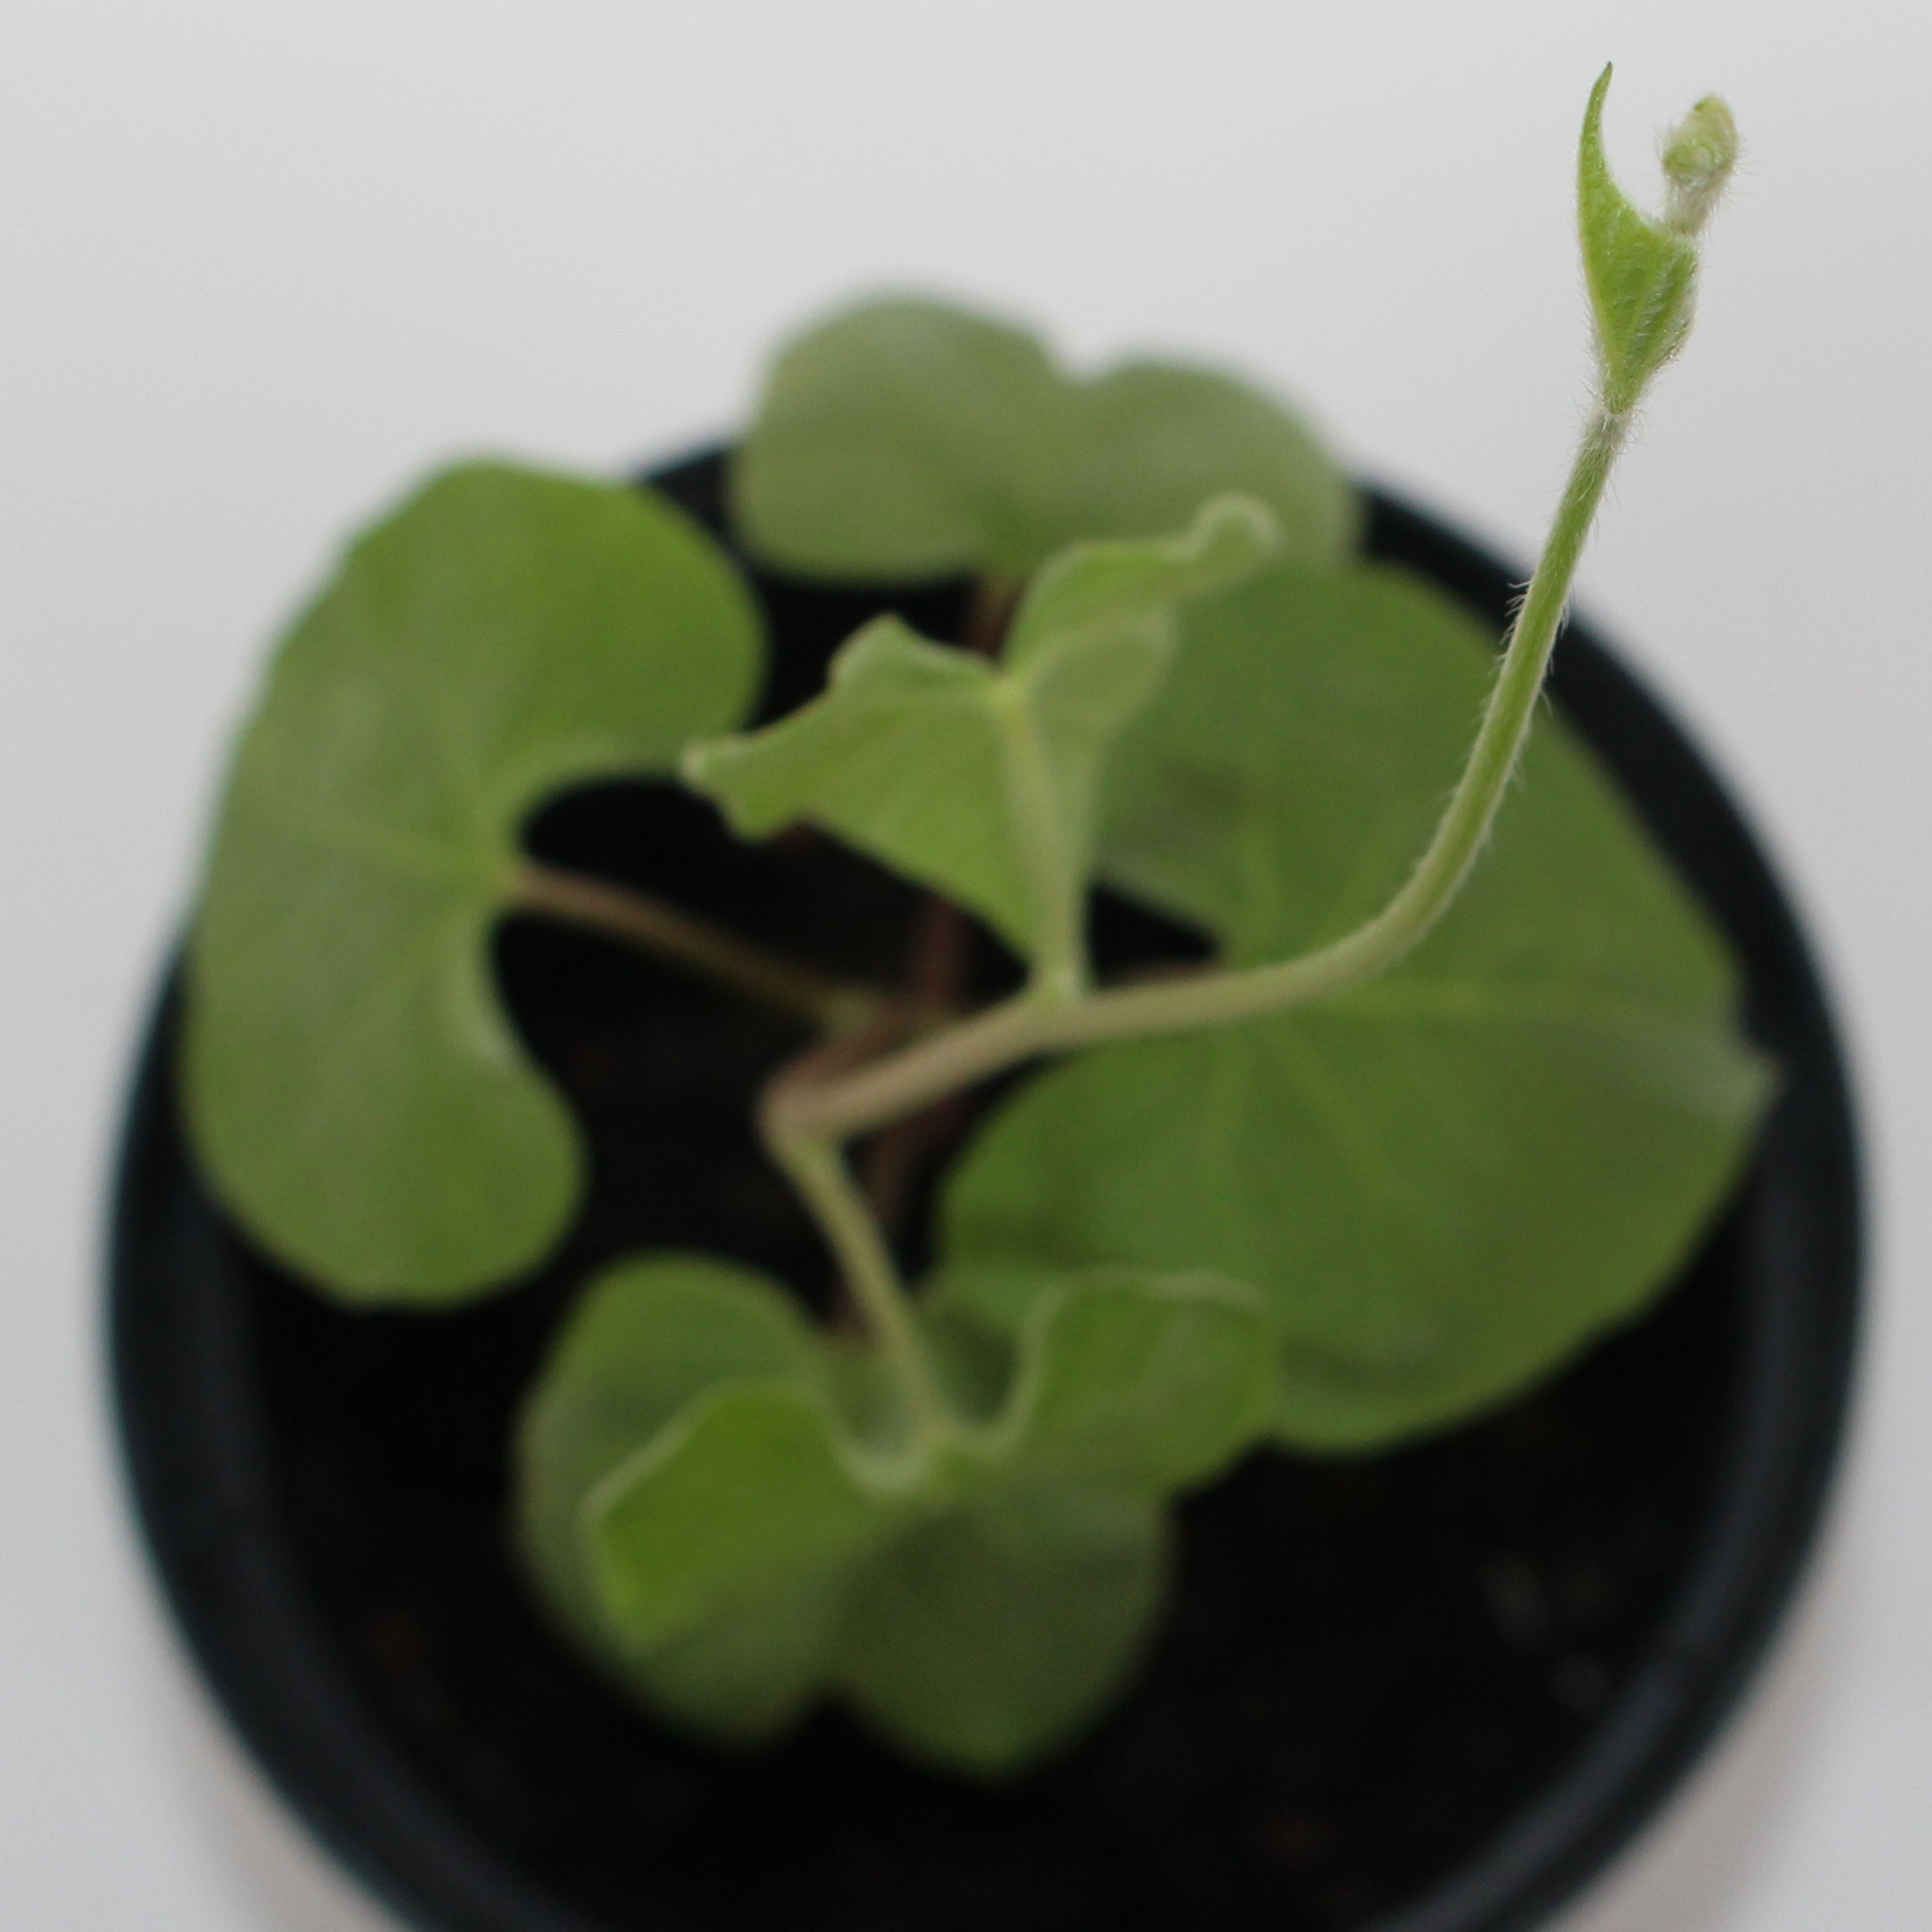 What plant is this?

Convolvulus arvensis
